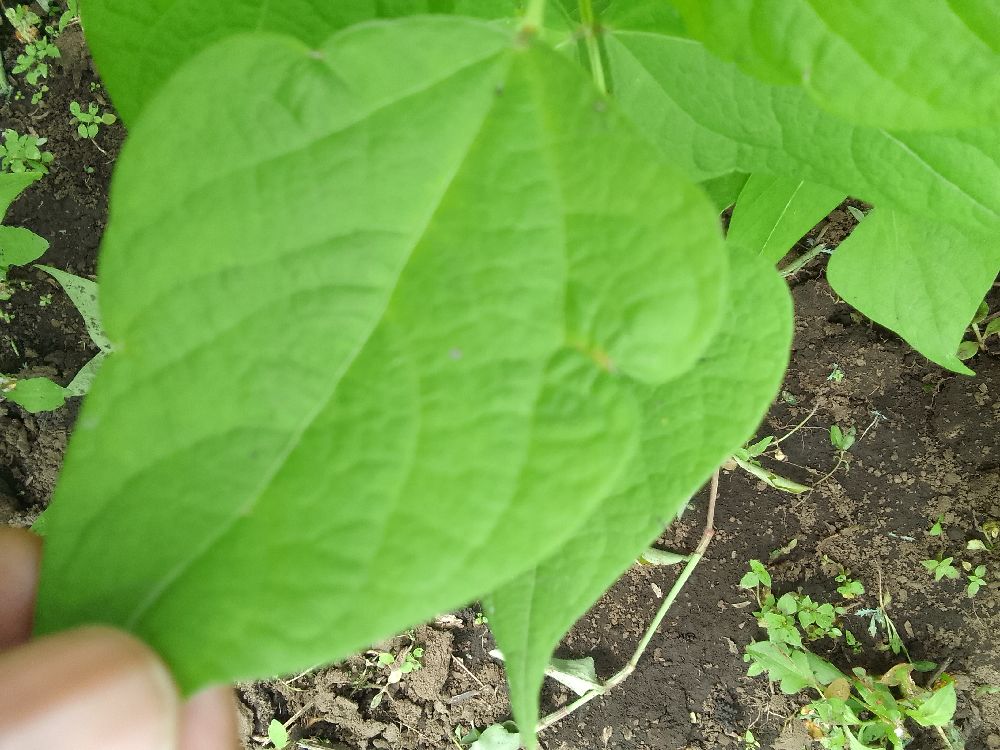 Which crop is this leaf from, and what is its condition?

common bean, healthy
